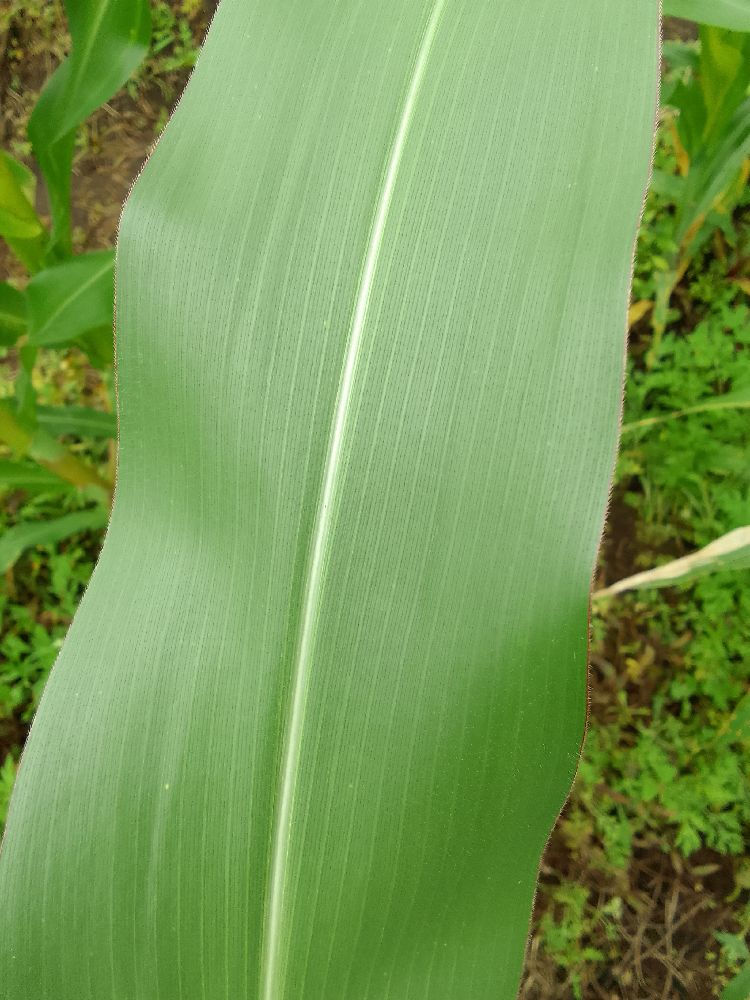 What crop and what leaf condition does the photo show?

maize, healthy
